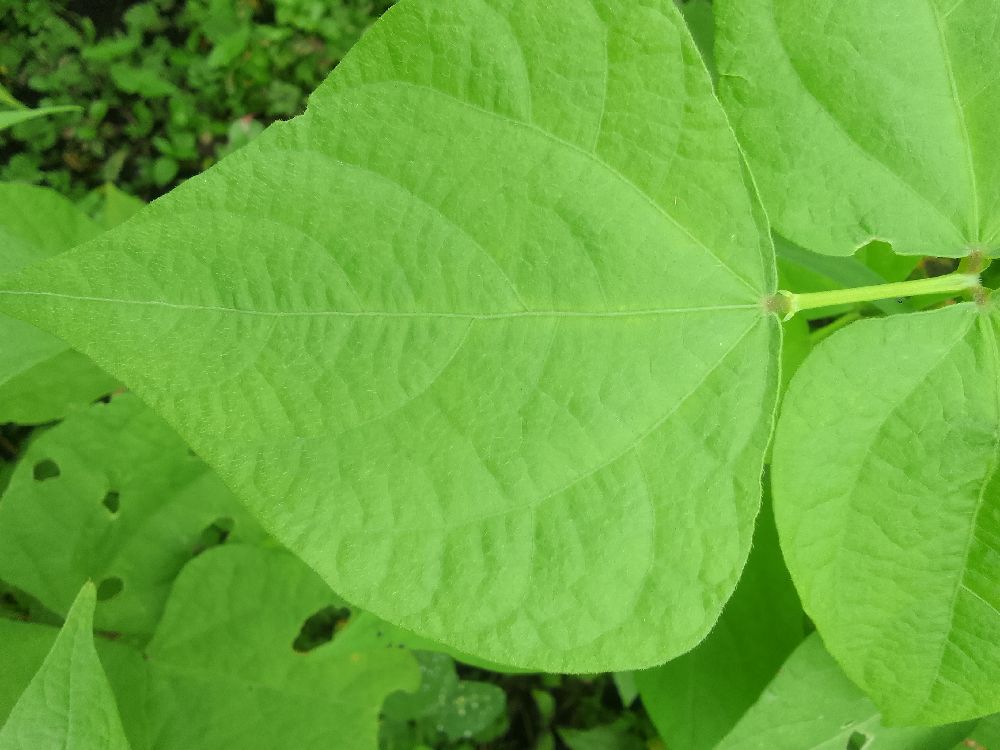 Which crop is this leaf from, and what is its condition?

common bean, healthy
